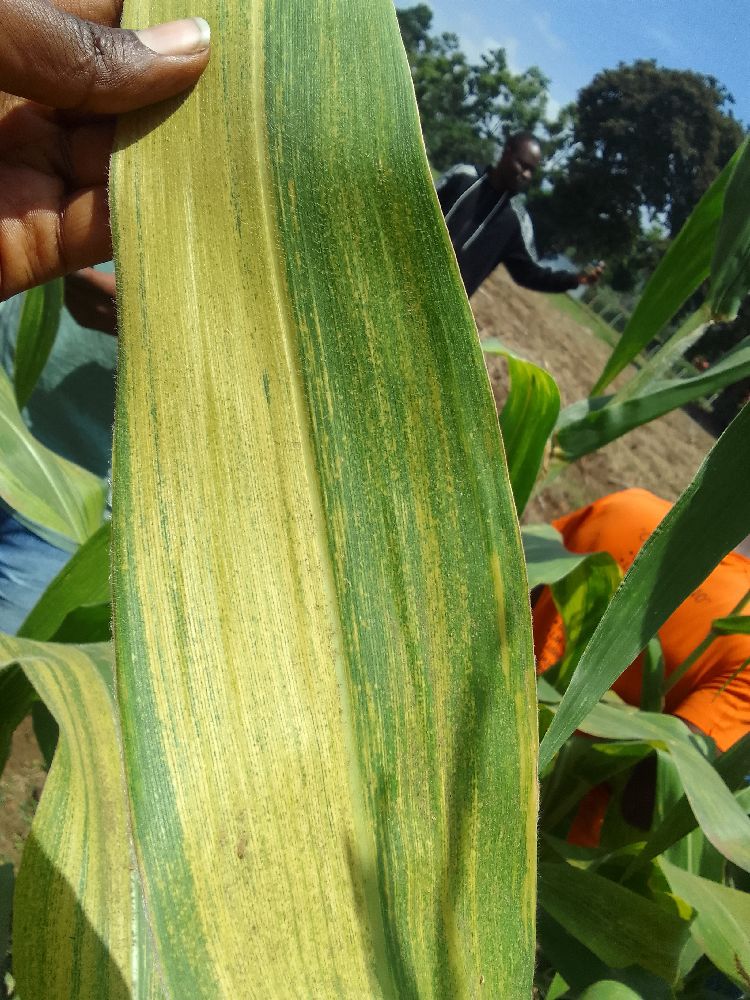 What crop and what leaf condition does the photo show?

maize, maize lethal necrosis
